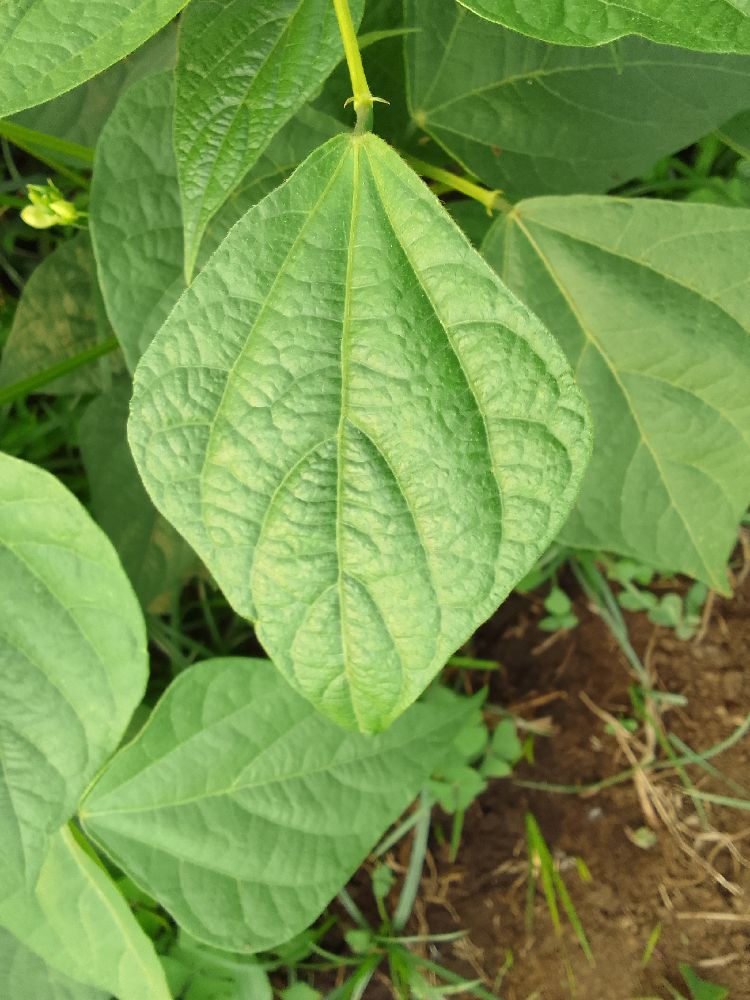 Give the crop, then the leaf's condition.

common bean, healthy
